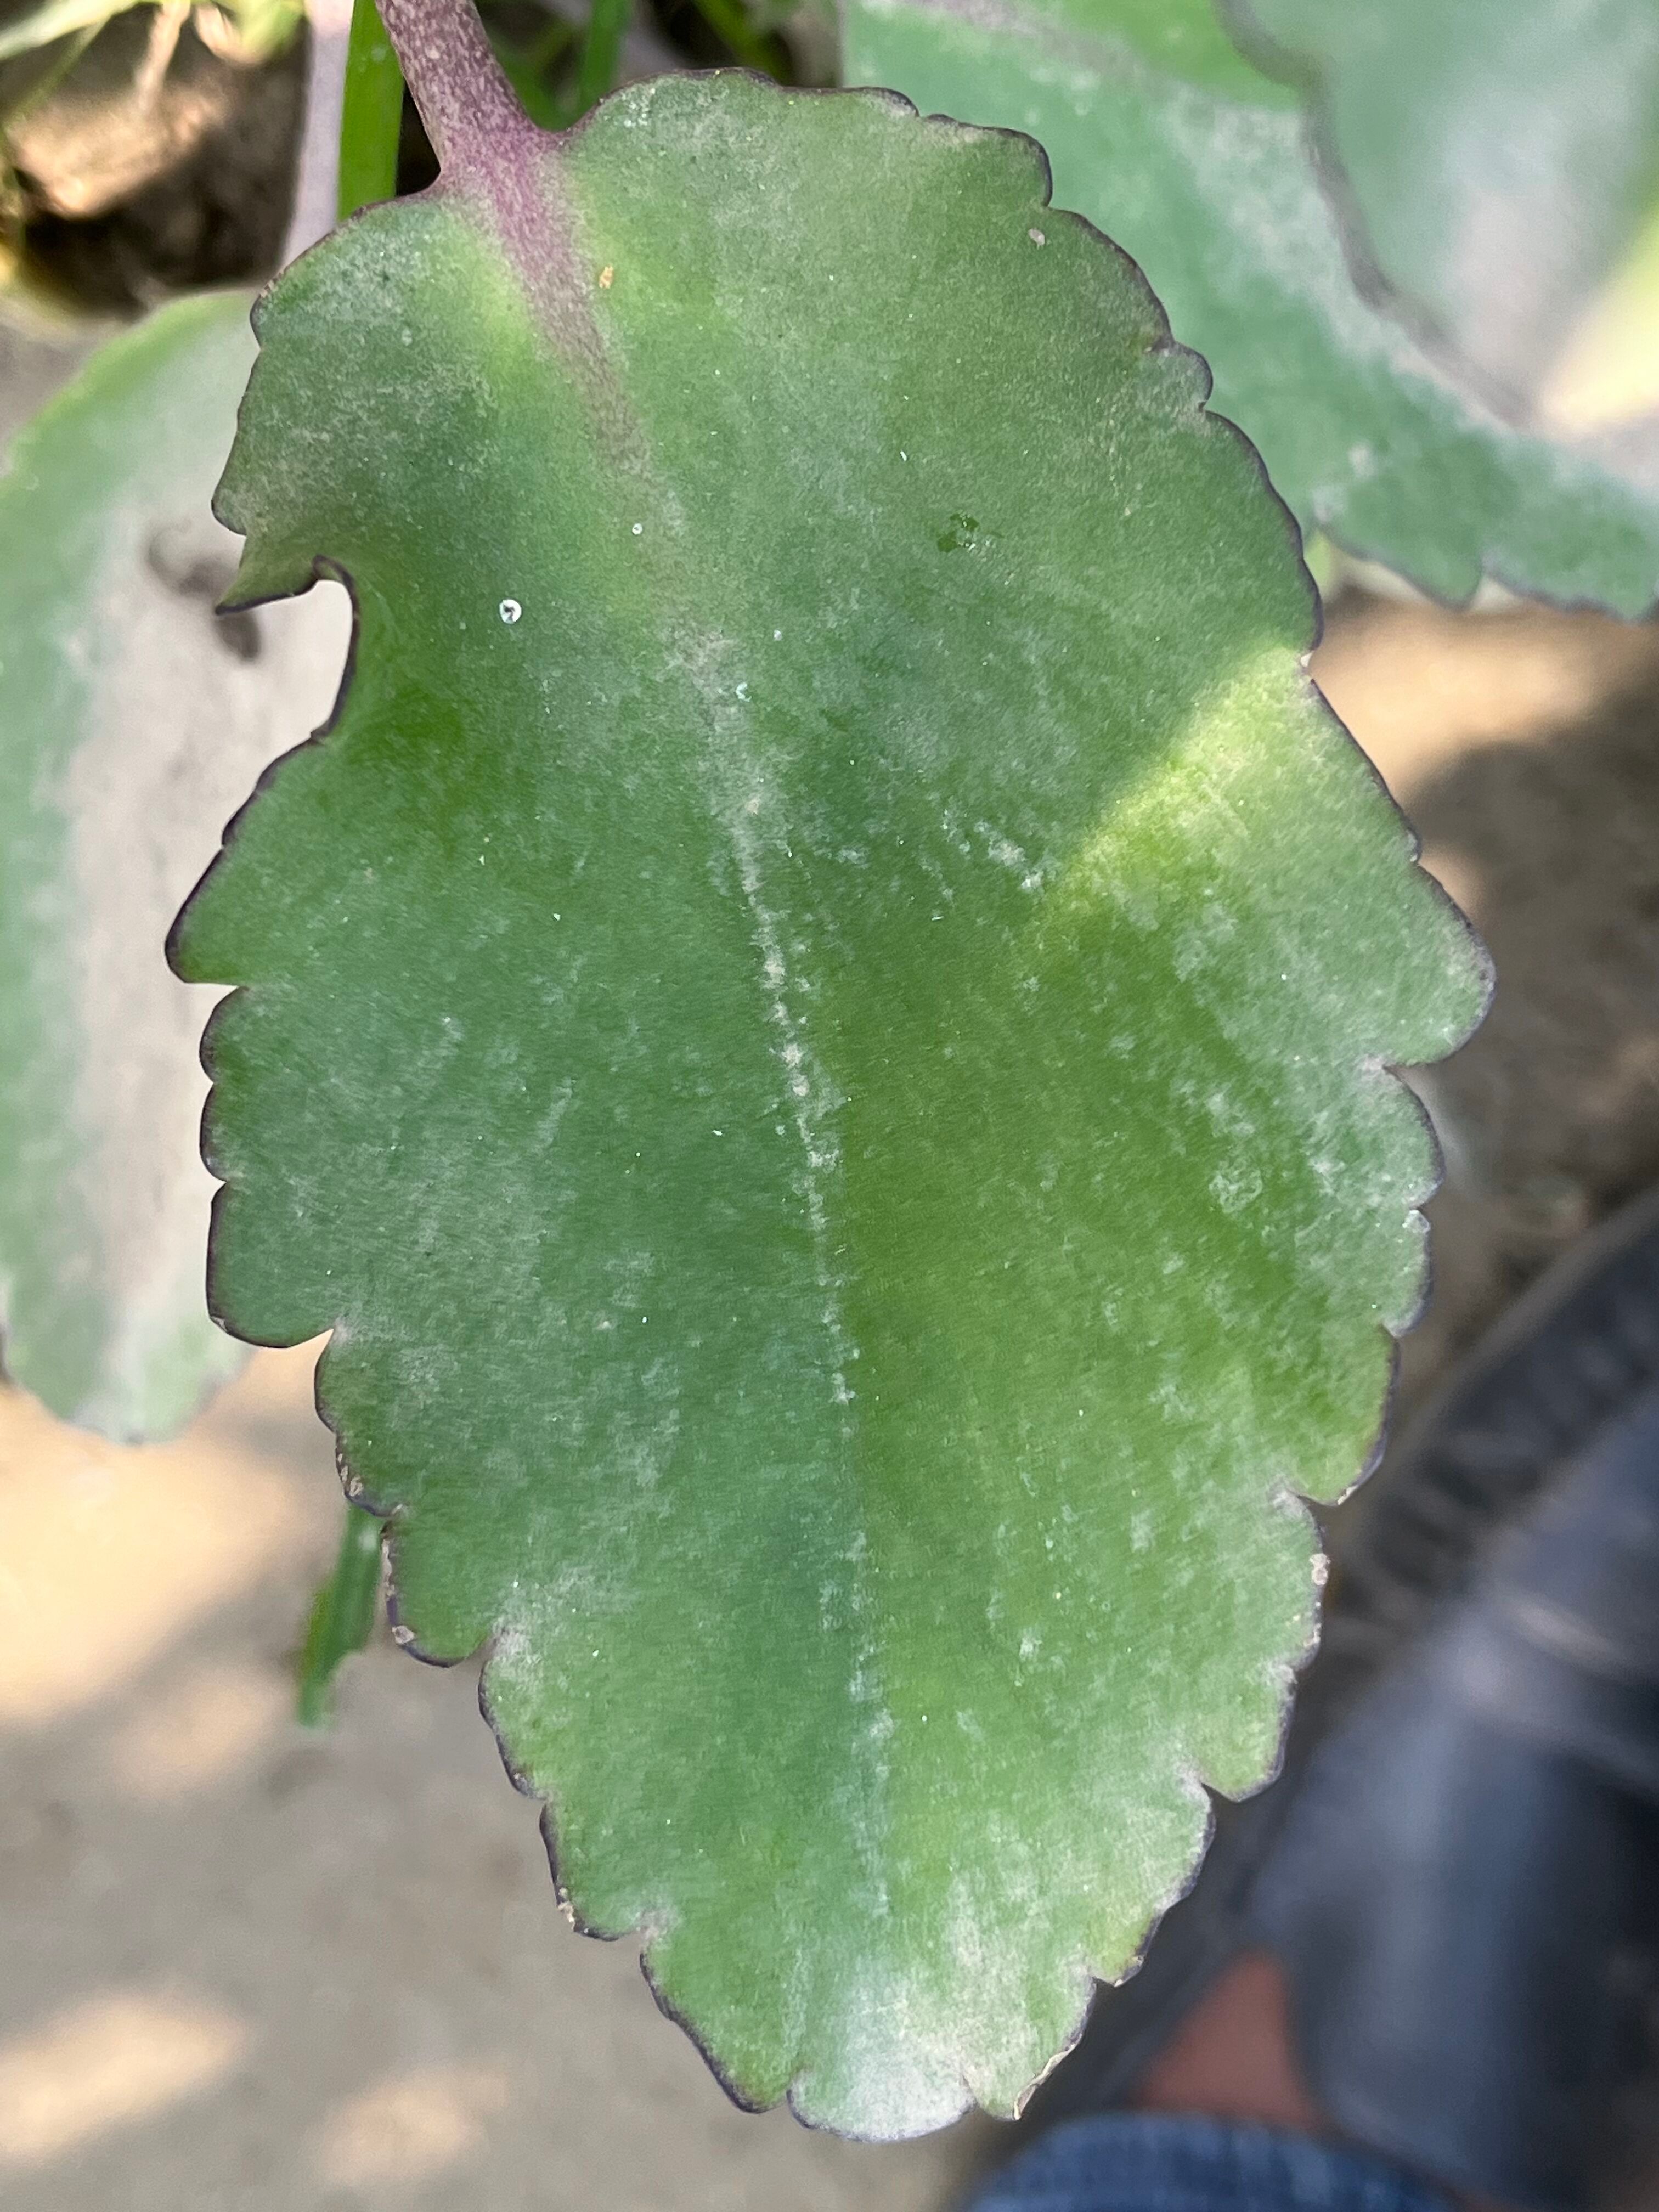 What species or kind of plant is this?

pathorkuci
